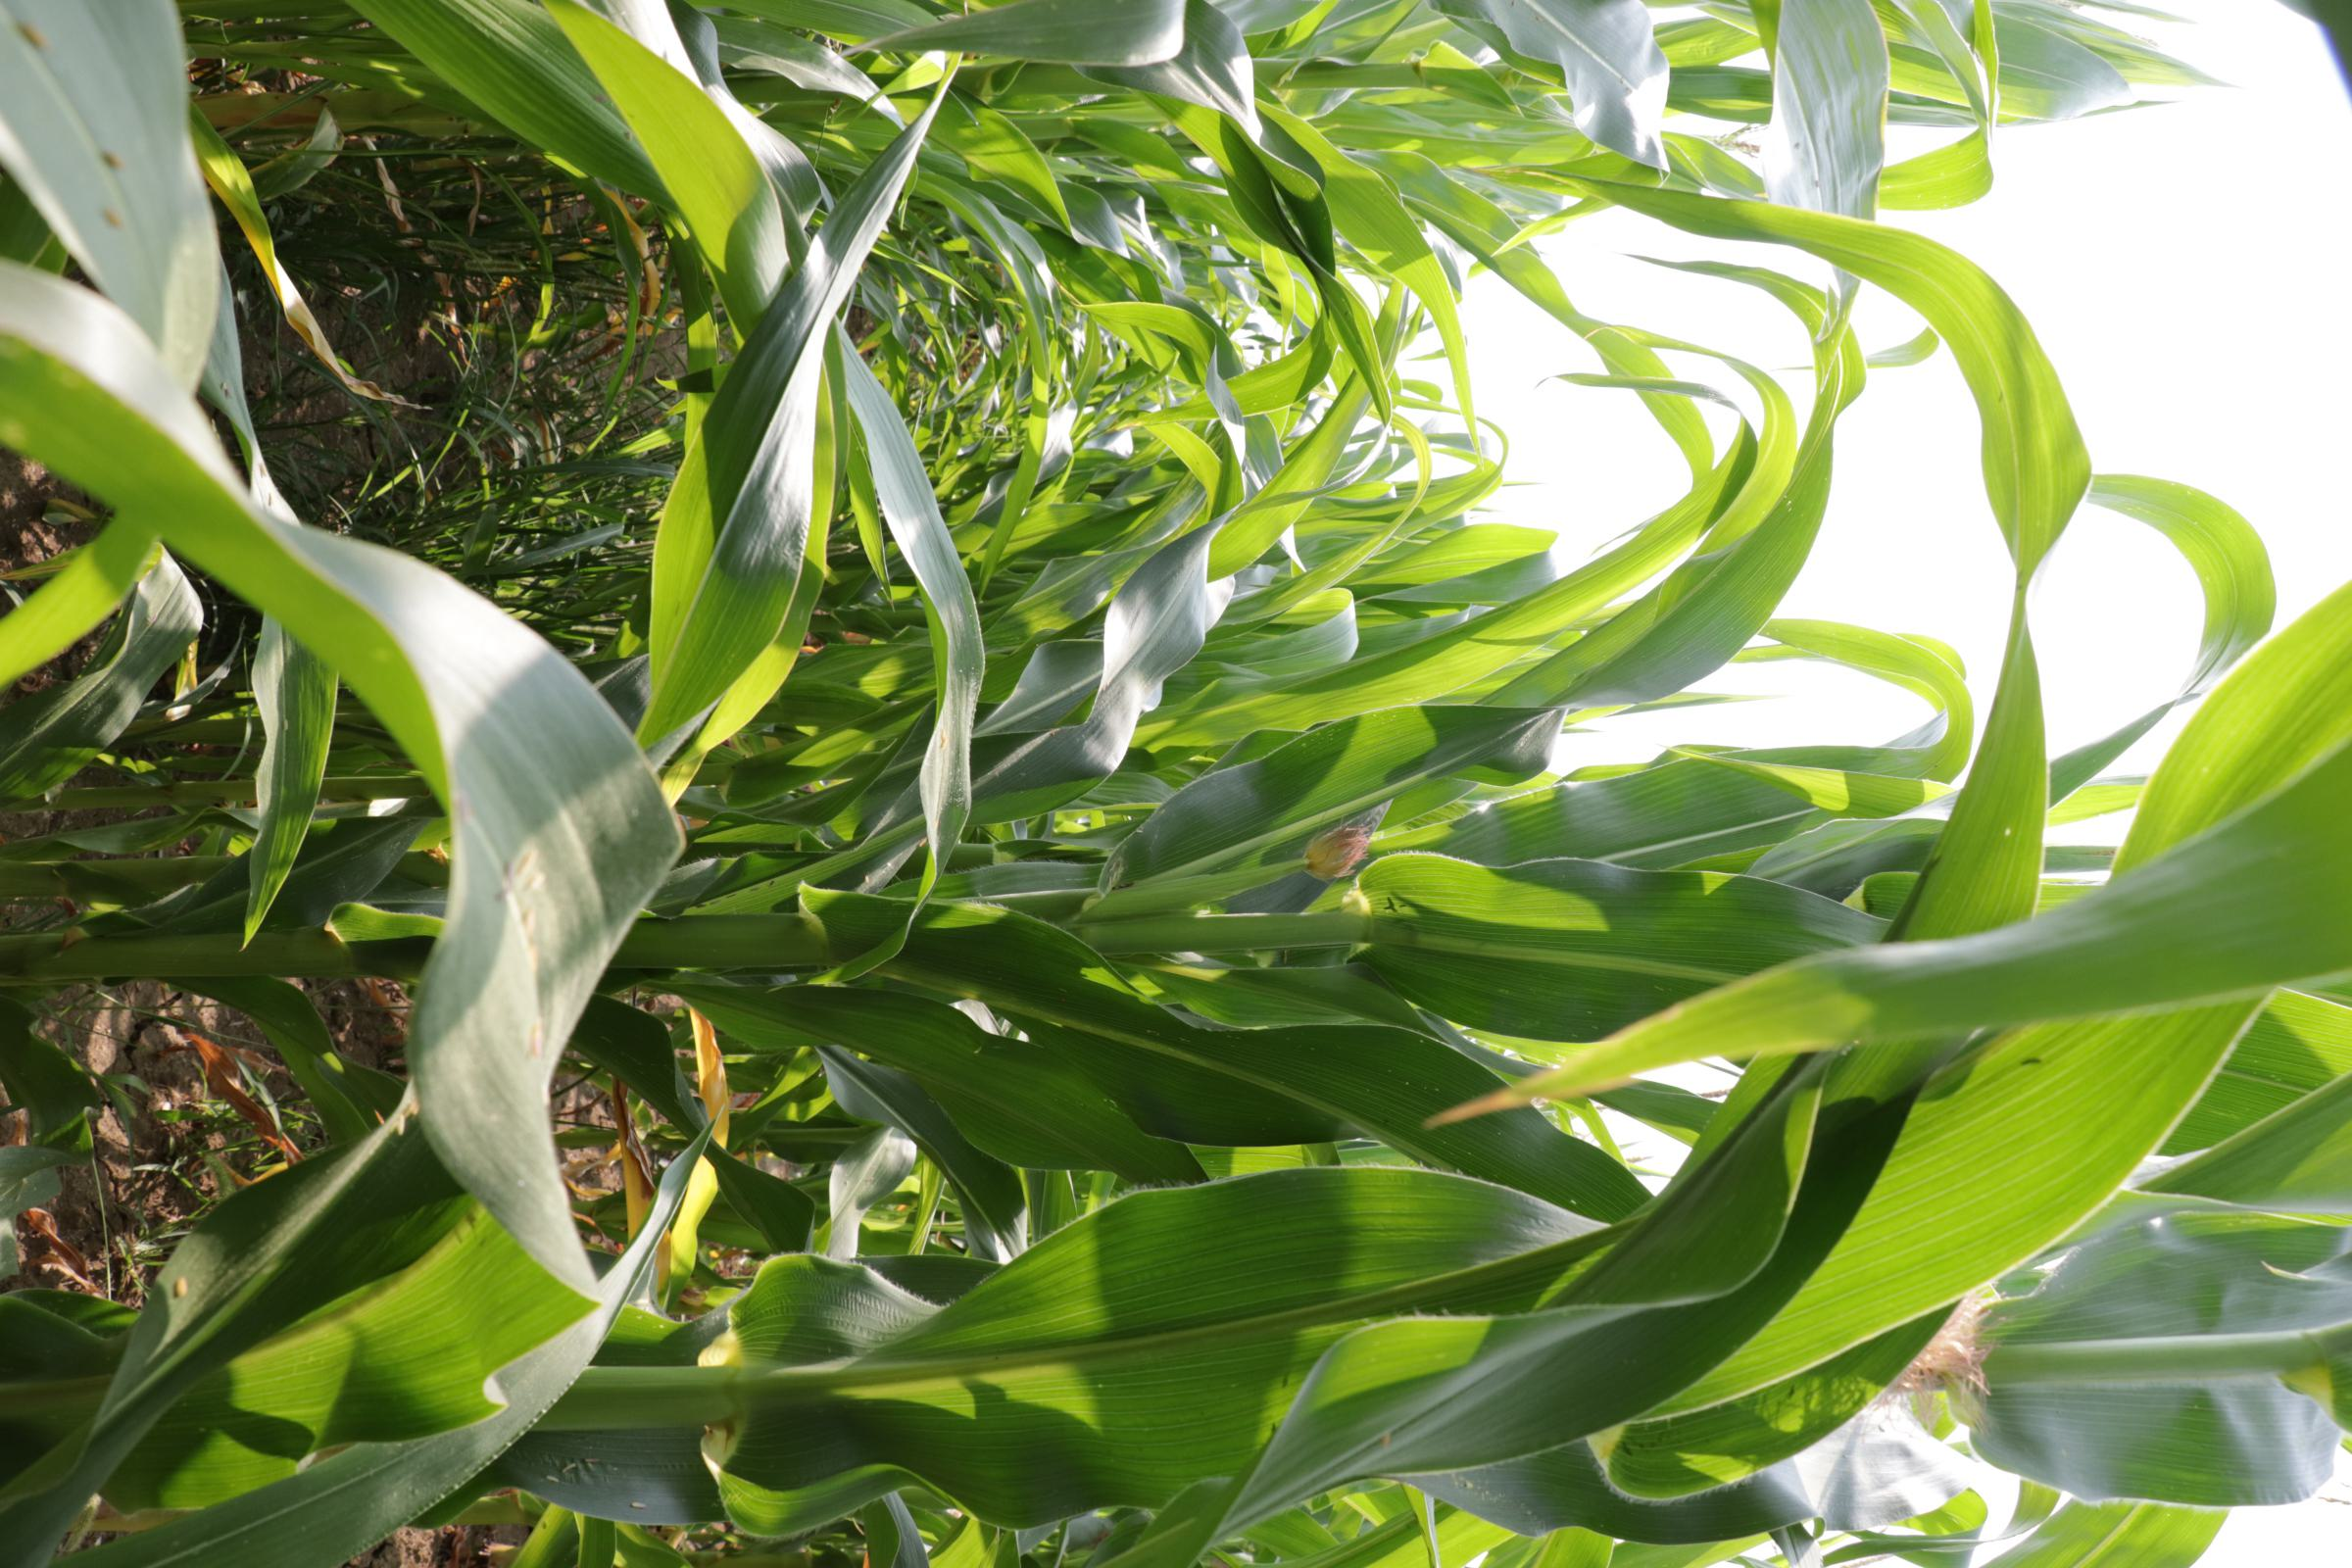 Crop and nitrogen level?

maize, reduced nitrogen fertilisation
